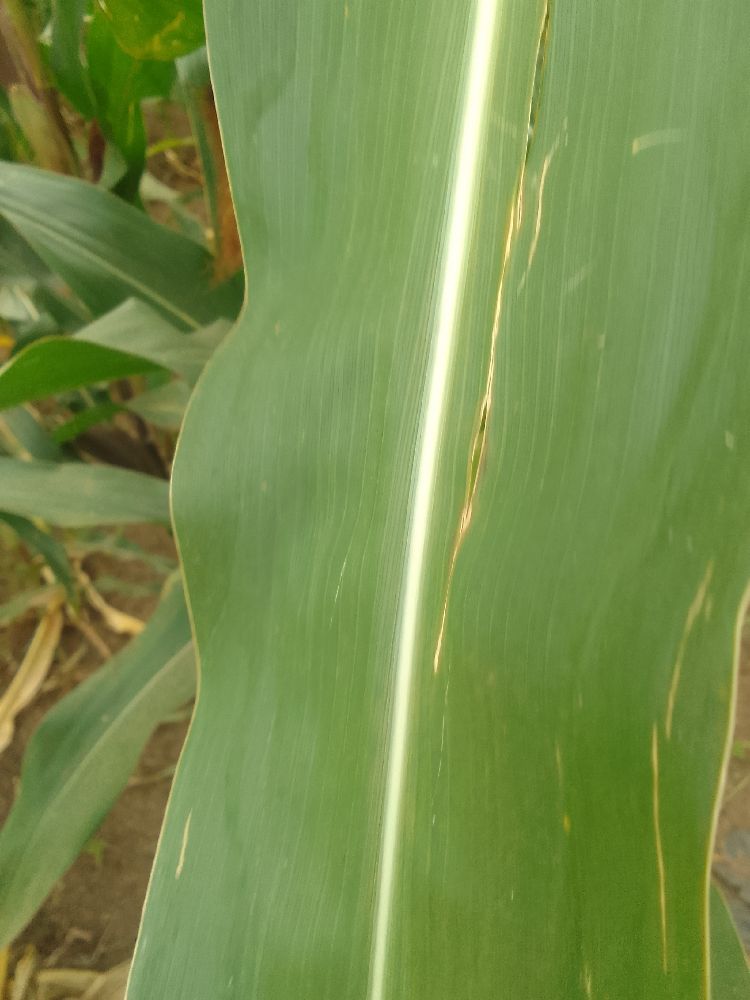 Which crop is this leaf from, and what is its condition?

maize, healthy
